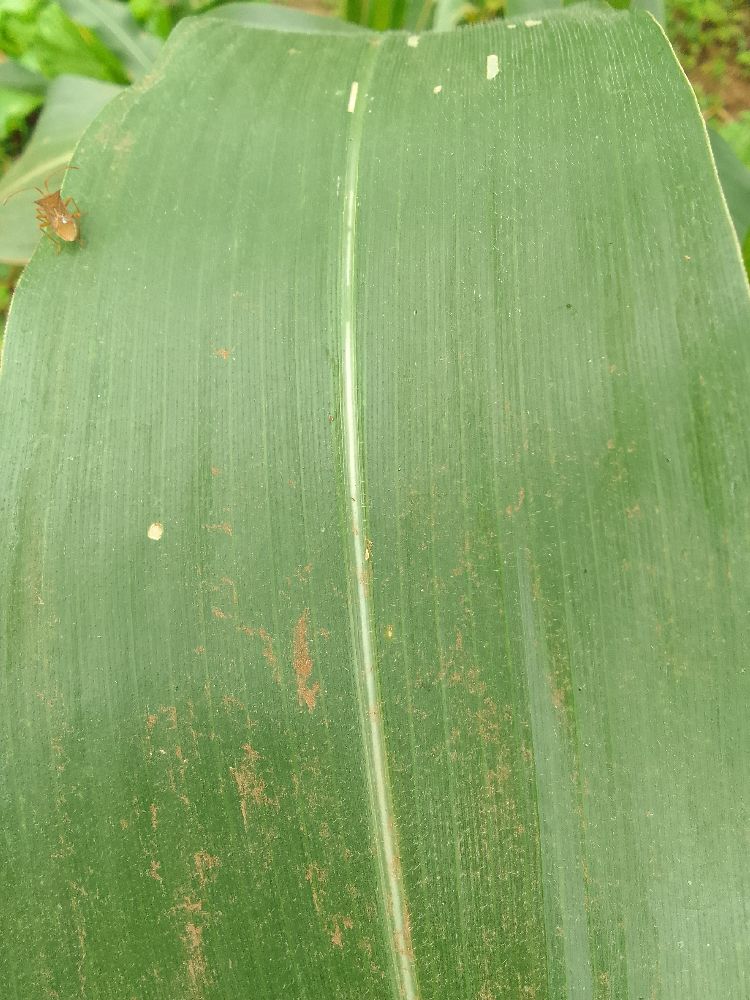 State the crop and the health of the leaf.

maize, healthy
